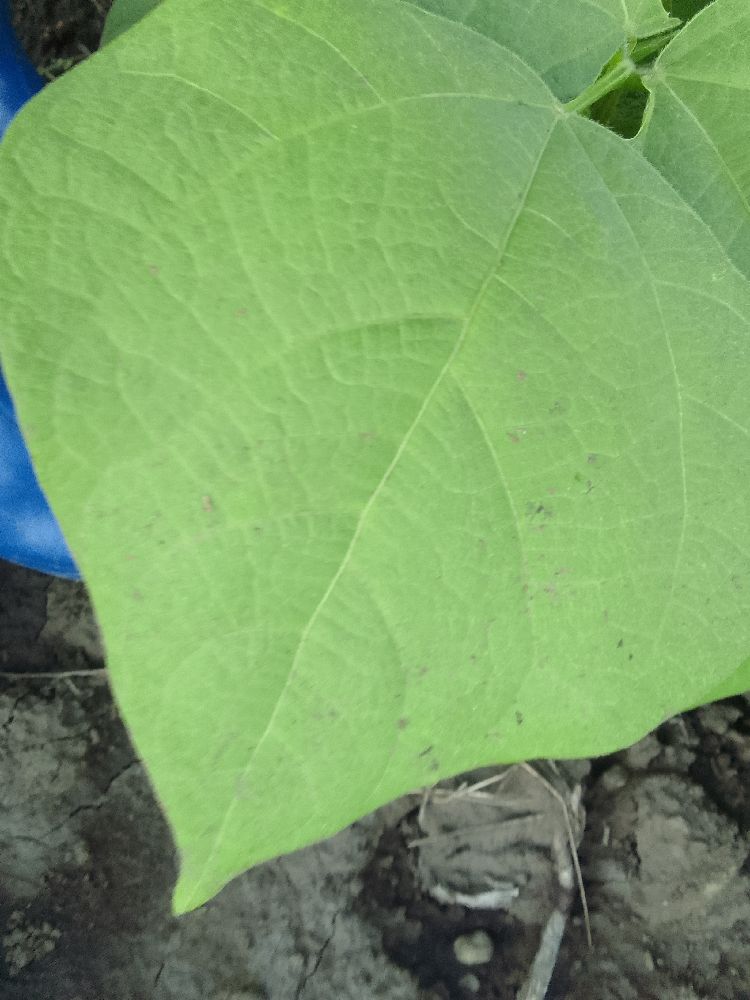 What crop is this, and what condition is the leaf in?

common bean, healthy
